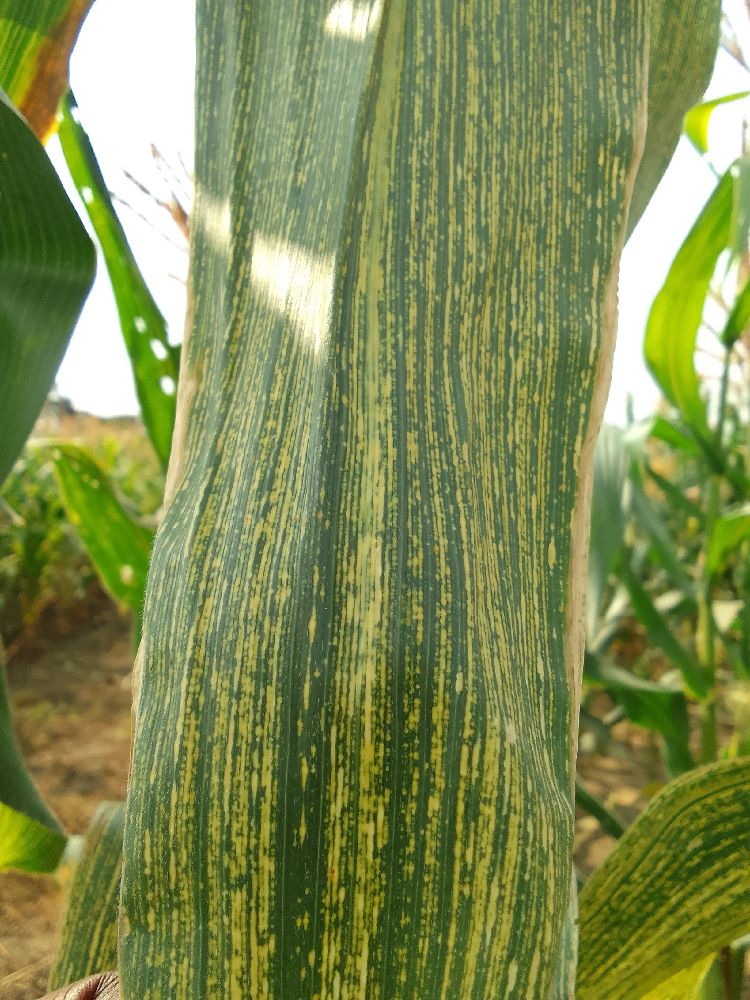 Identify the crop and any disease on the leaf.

maize, maize streak virus
